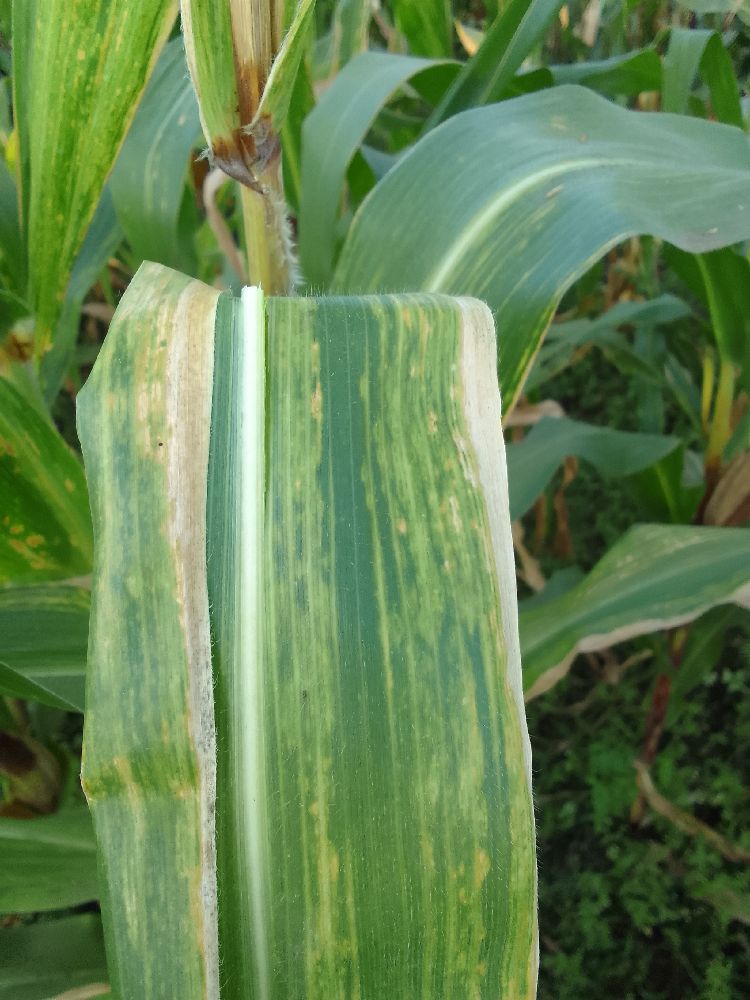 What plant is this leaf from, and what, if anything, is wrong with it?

maize, maize lethal necrosis
